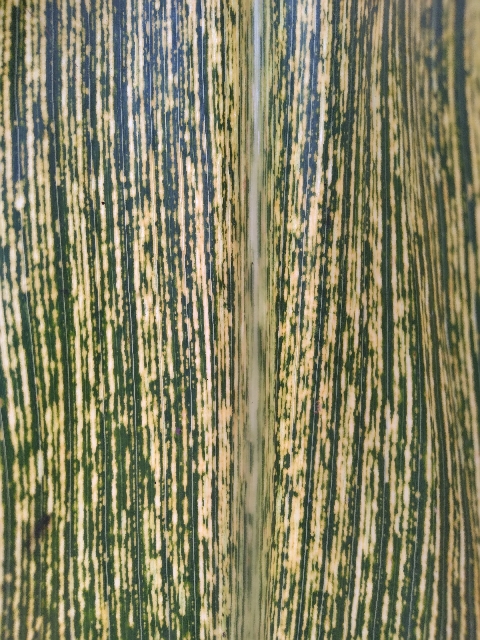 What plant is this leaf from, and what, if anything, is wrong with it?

maize, maize streak virus
